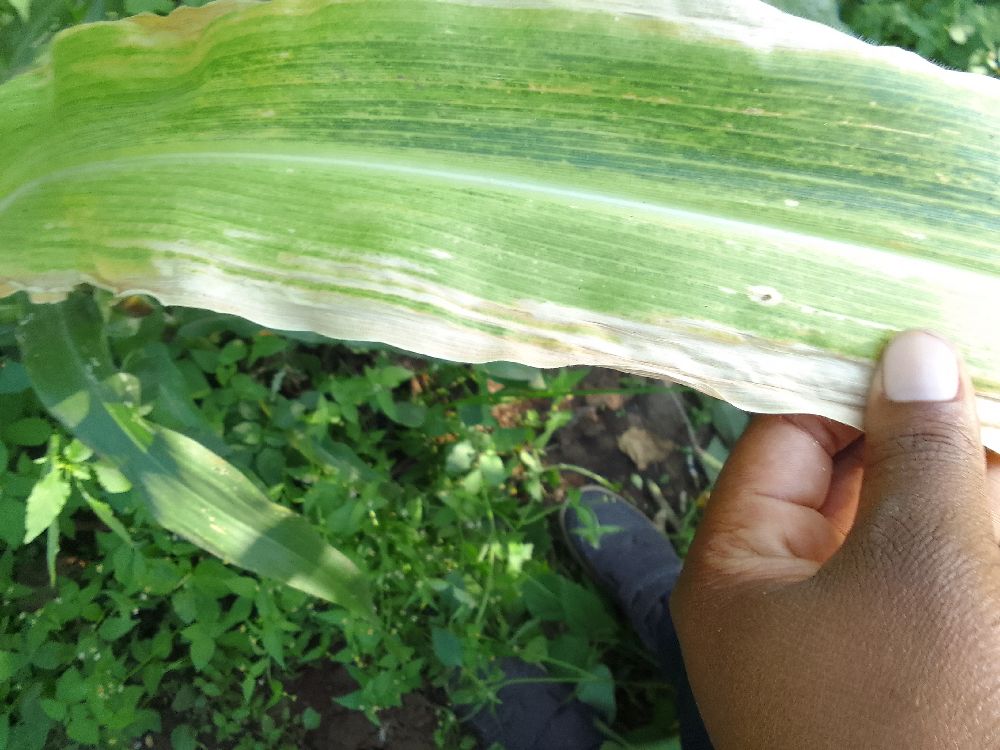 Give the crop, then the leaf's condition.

maize, maize lethal necrosis
